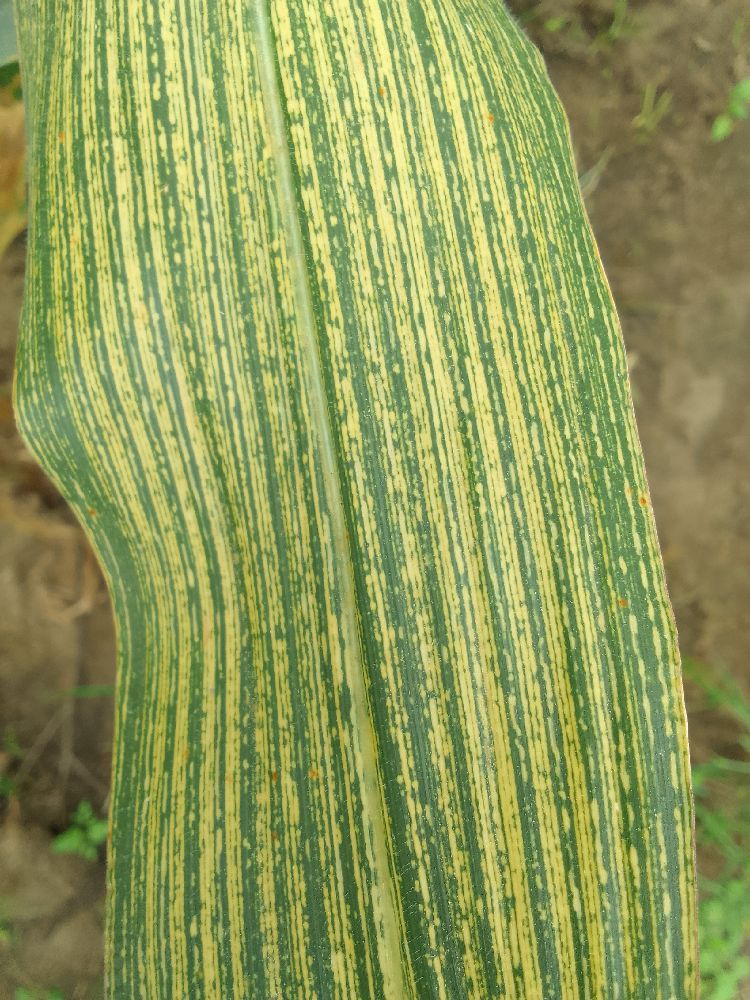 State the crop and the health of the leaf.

maize, maize streak virus
